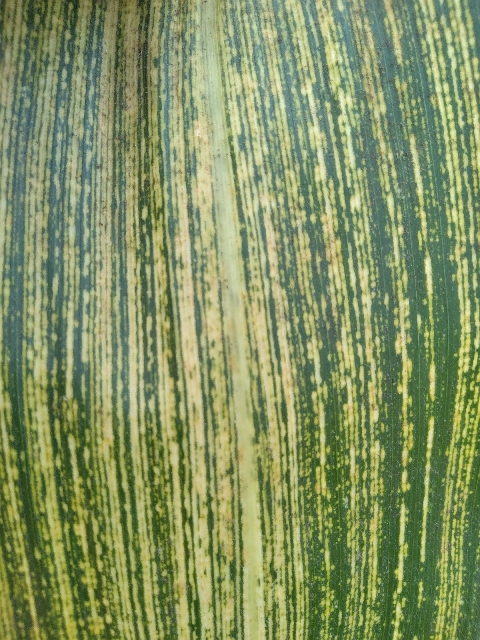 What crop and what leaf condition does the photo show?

maize, maize streak virus
